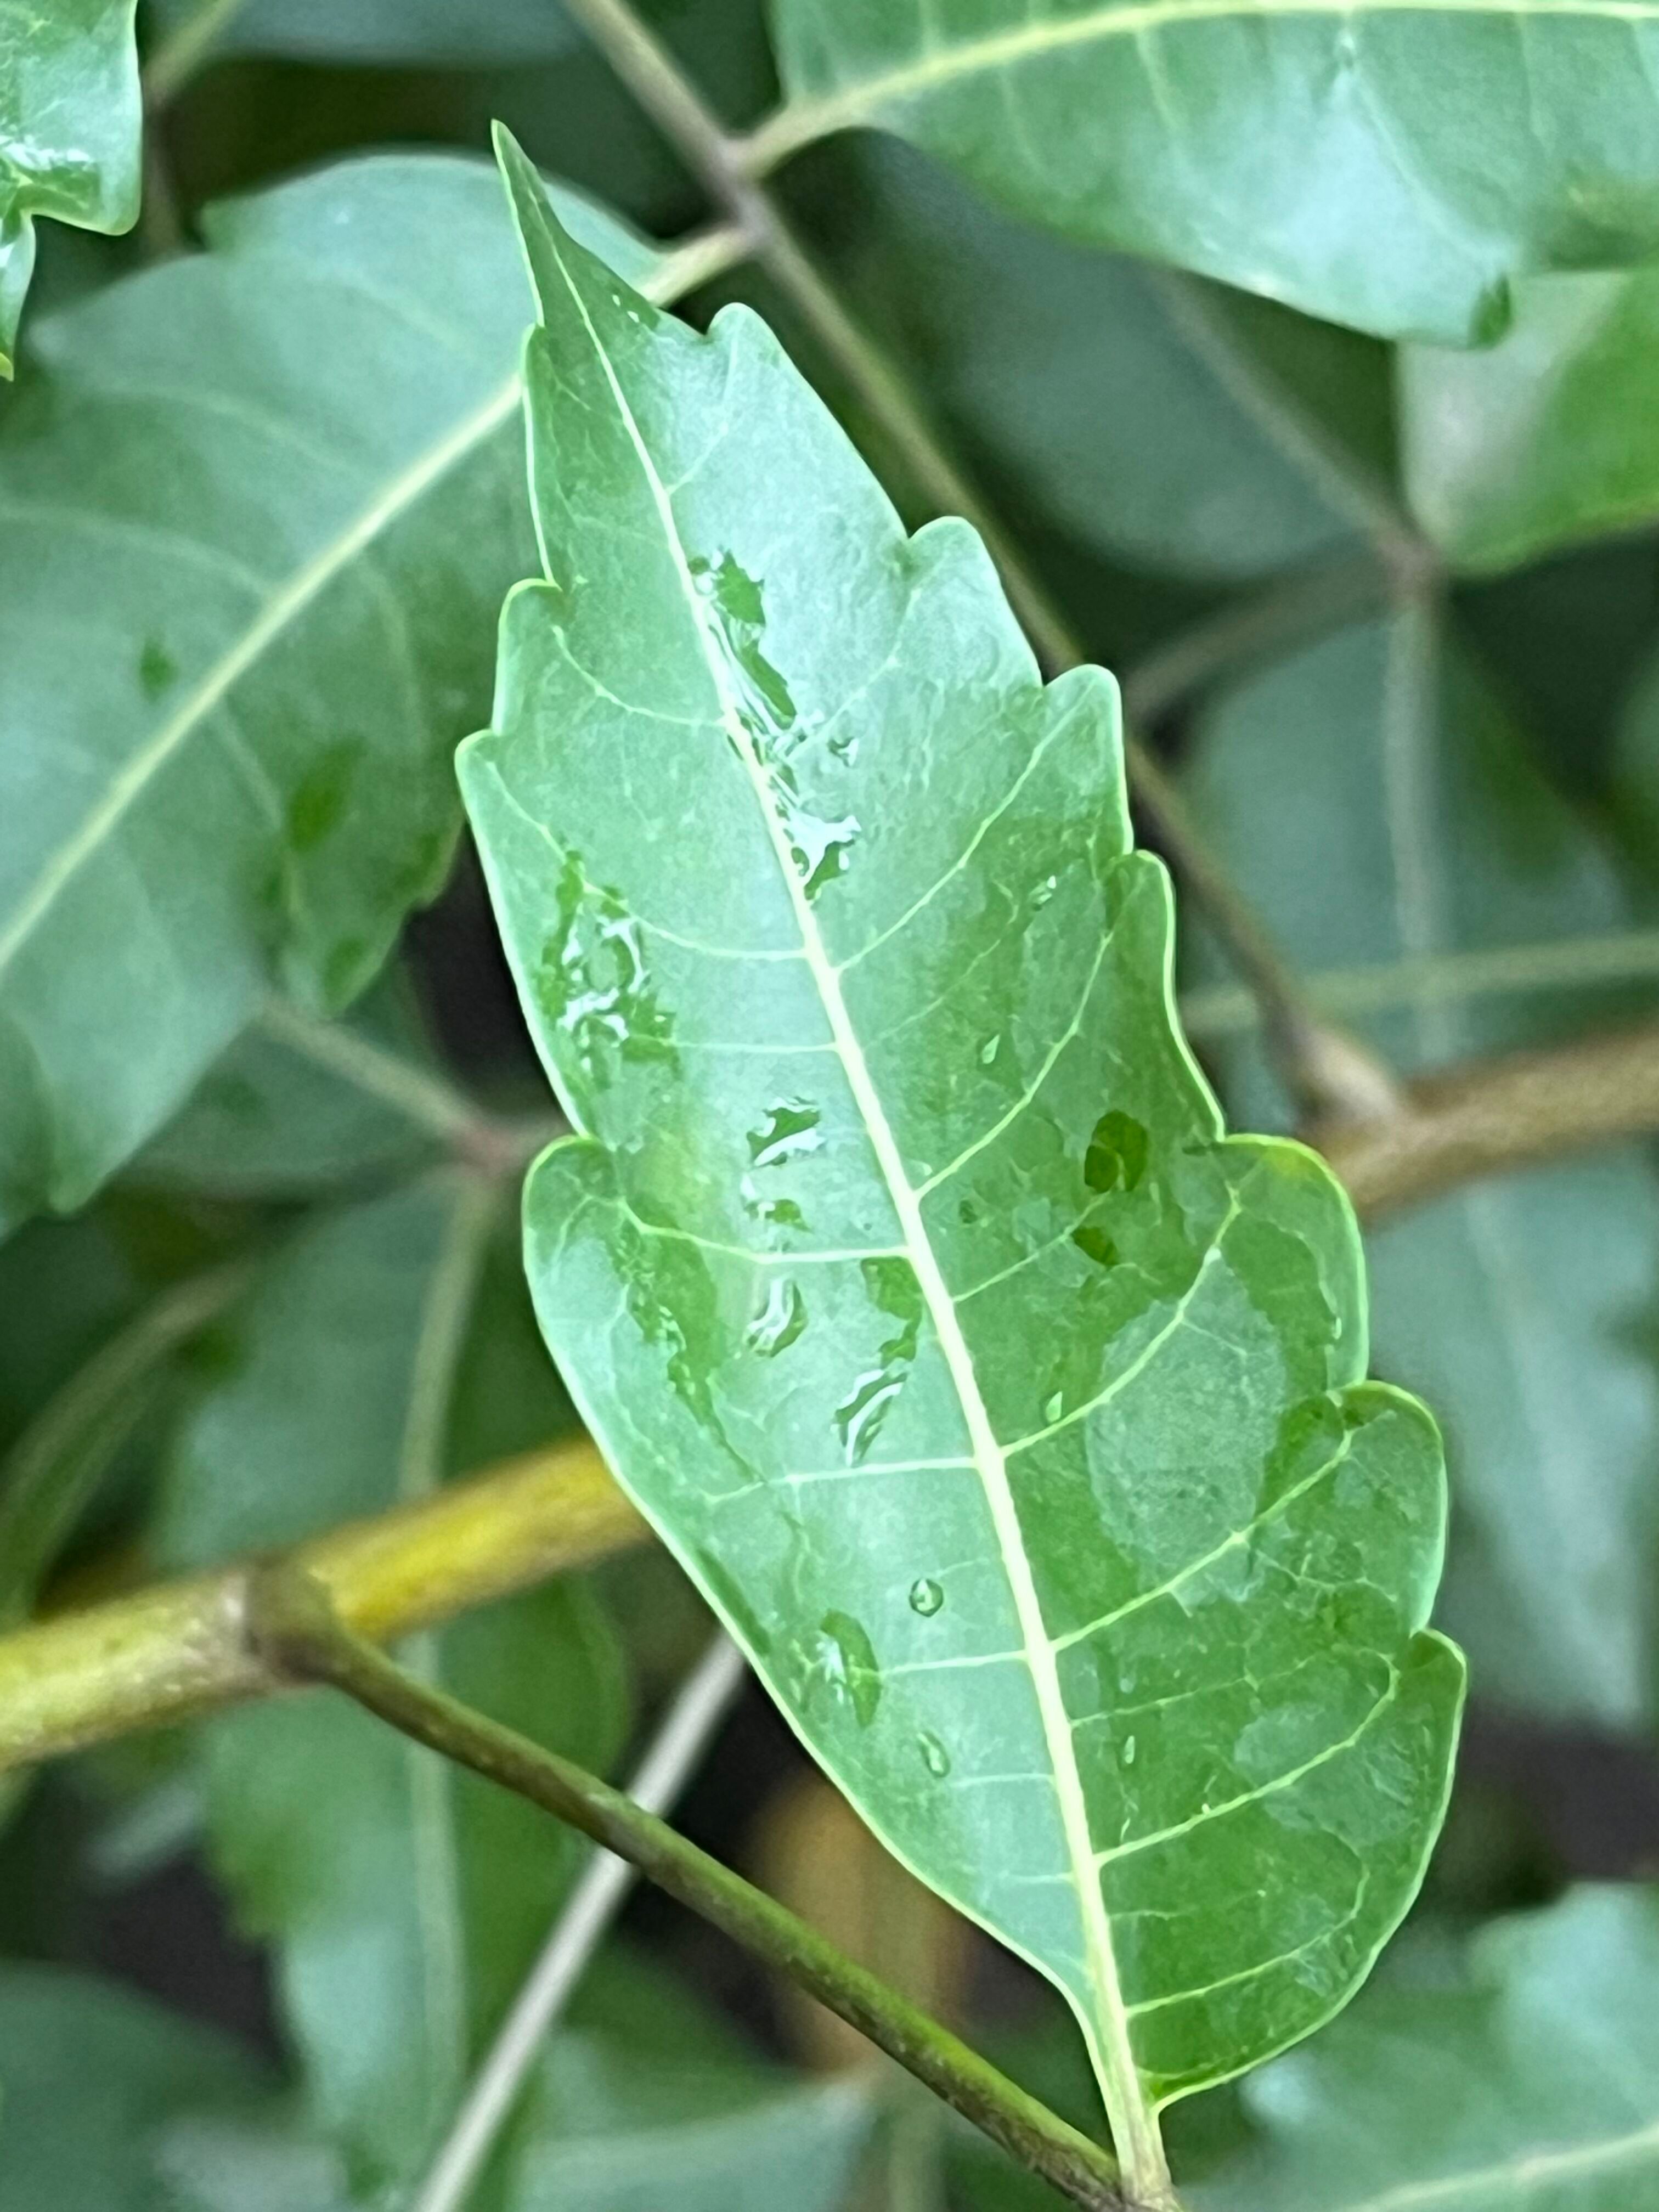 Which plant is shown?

neem
